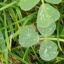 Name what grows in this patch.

unstructured weed
